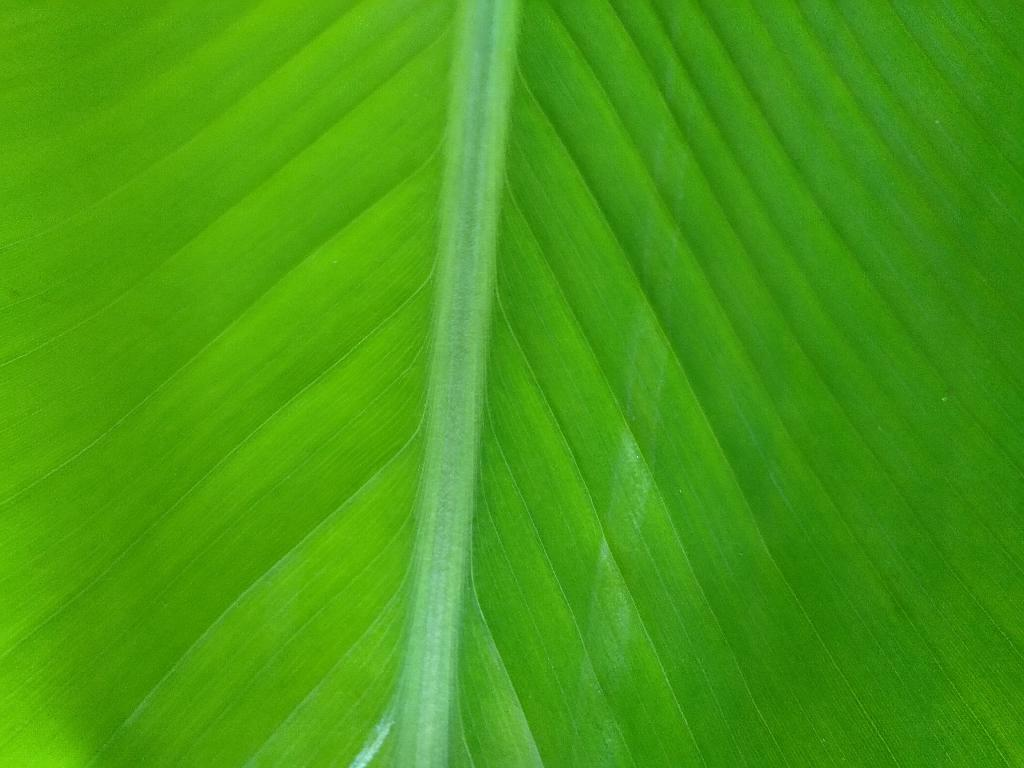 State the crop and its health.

banana, healthy
